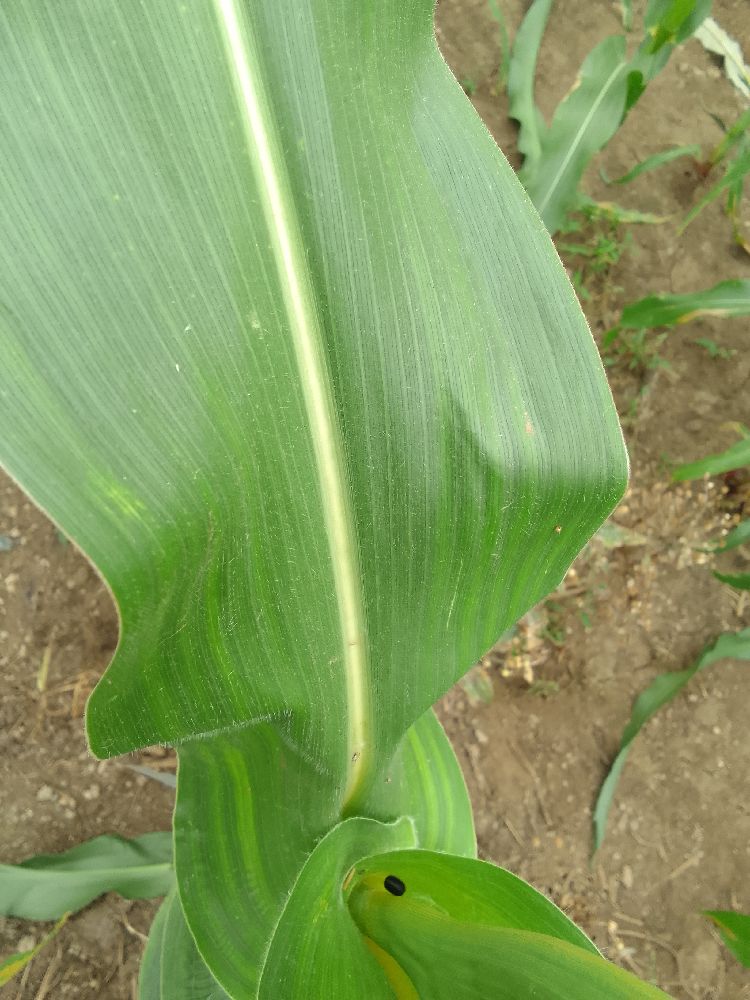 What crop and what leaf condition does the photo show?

maize, healthy
